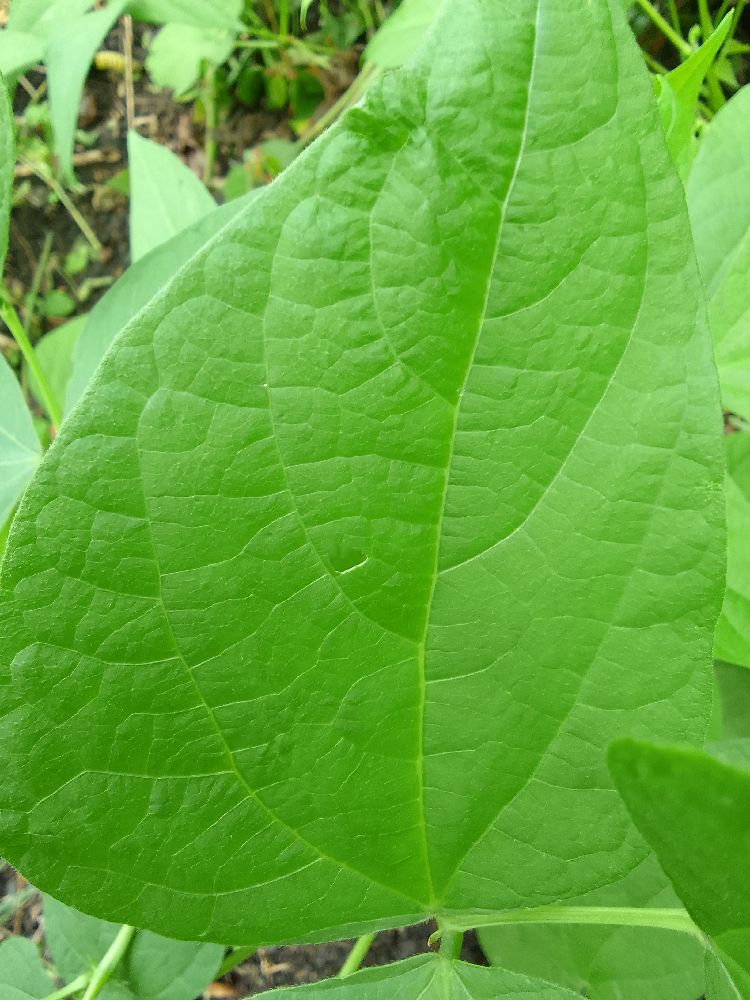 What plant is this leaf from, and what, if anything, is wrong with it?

common bean, healthy
